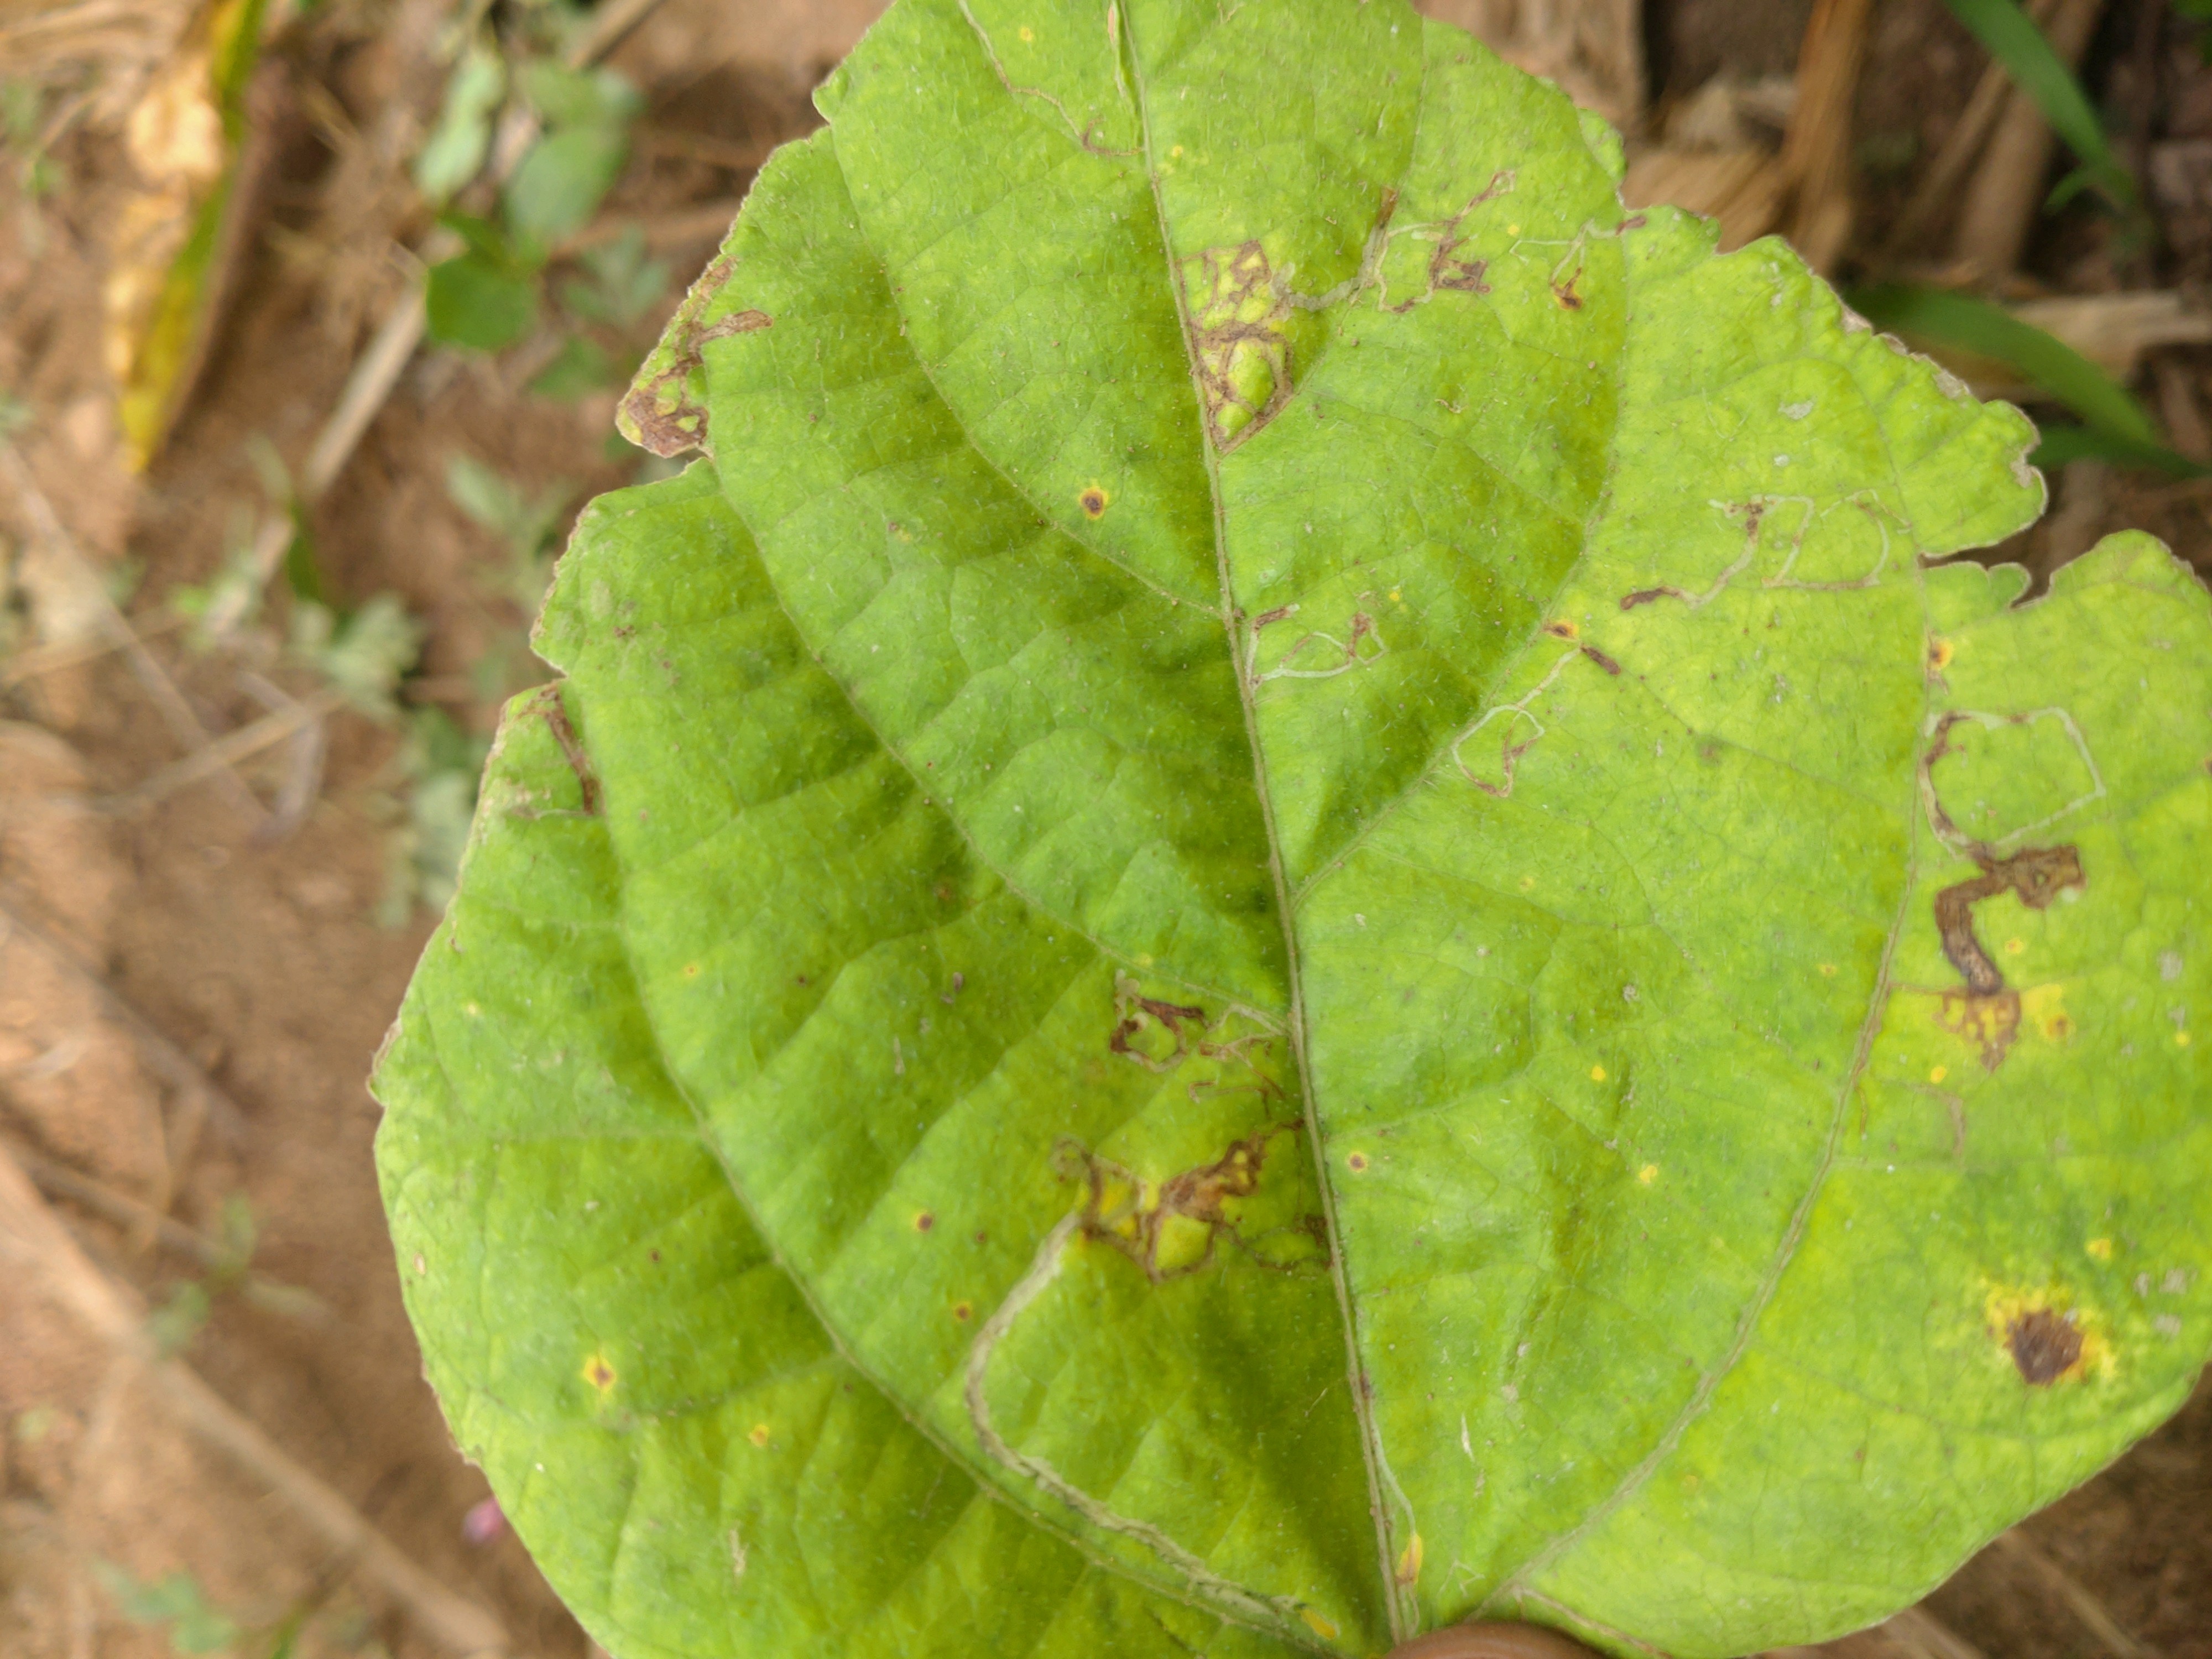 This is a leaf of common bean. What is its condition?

rust
